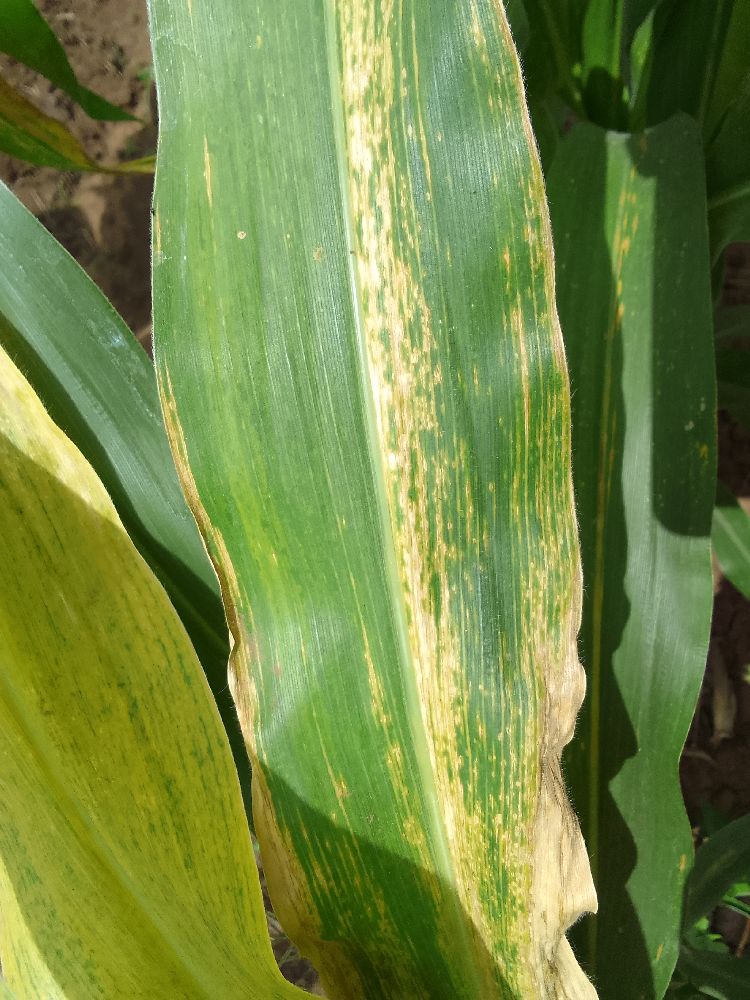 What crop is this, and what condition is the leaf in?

maize, maize lethal necrosis
